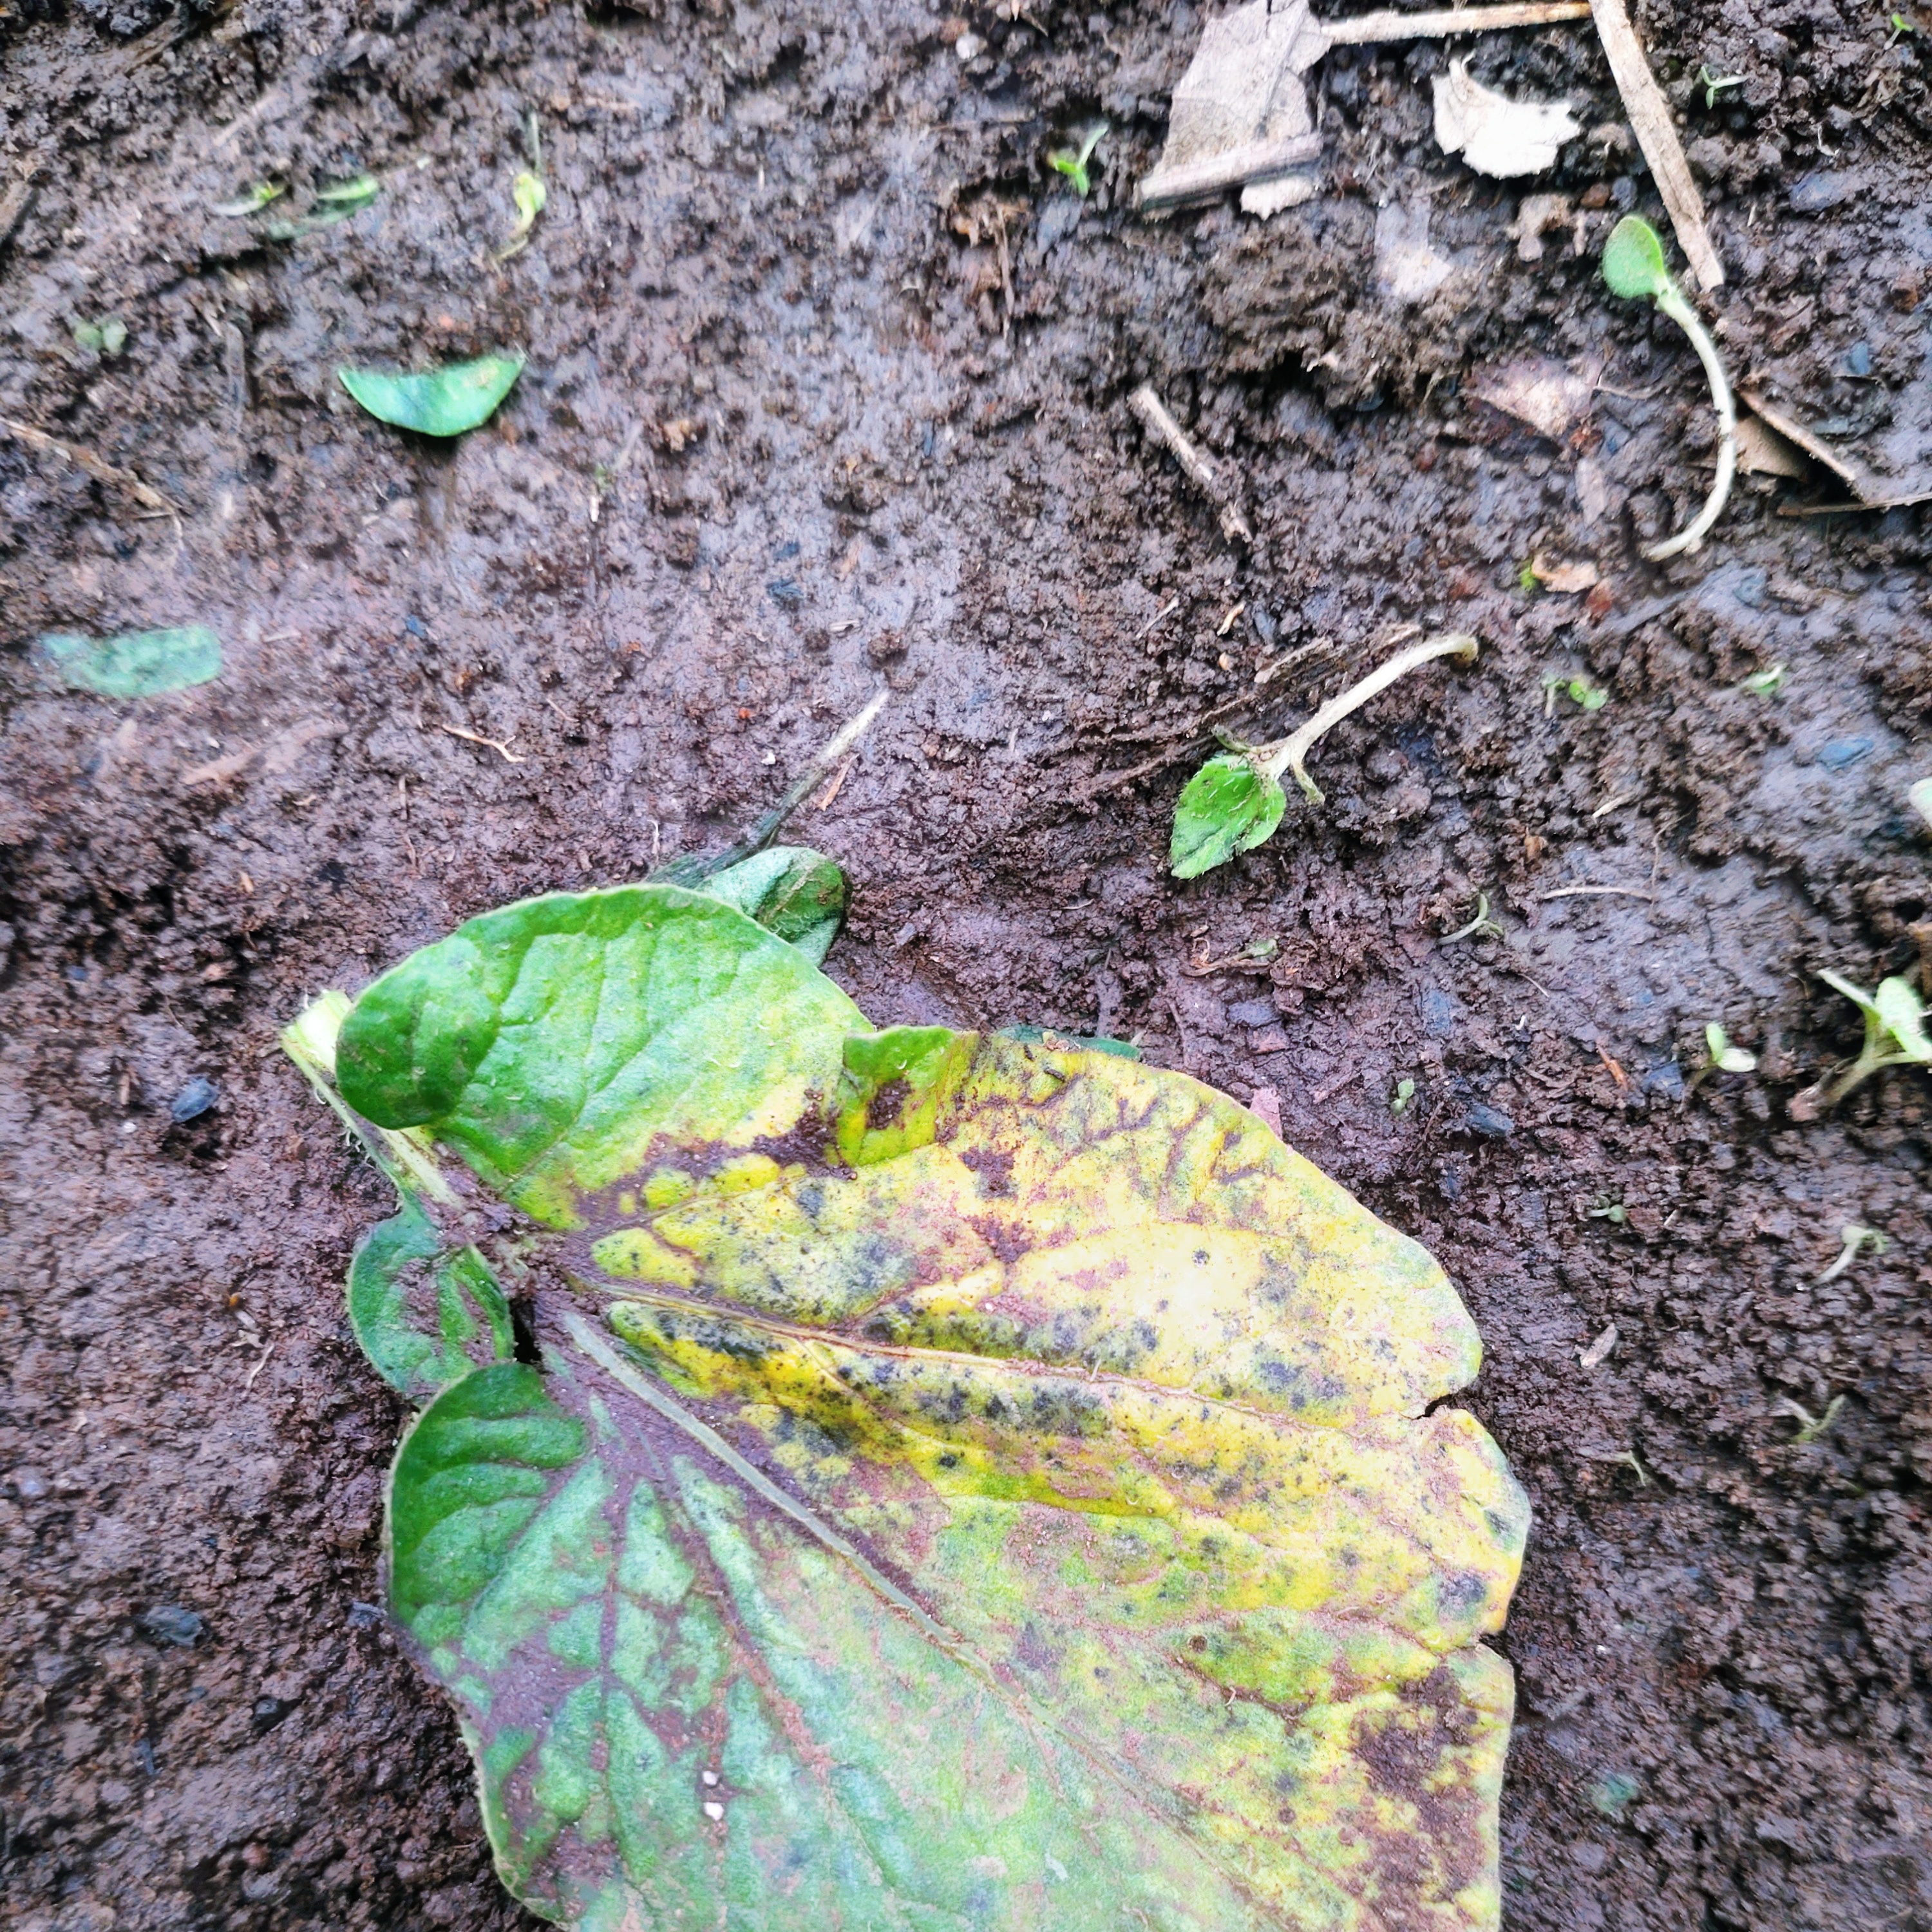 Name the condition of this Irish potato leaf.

late blight
